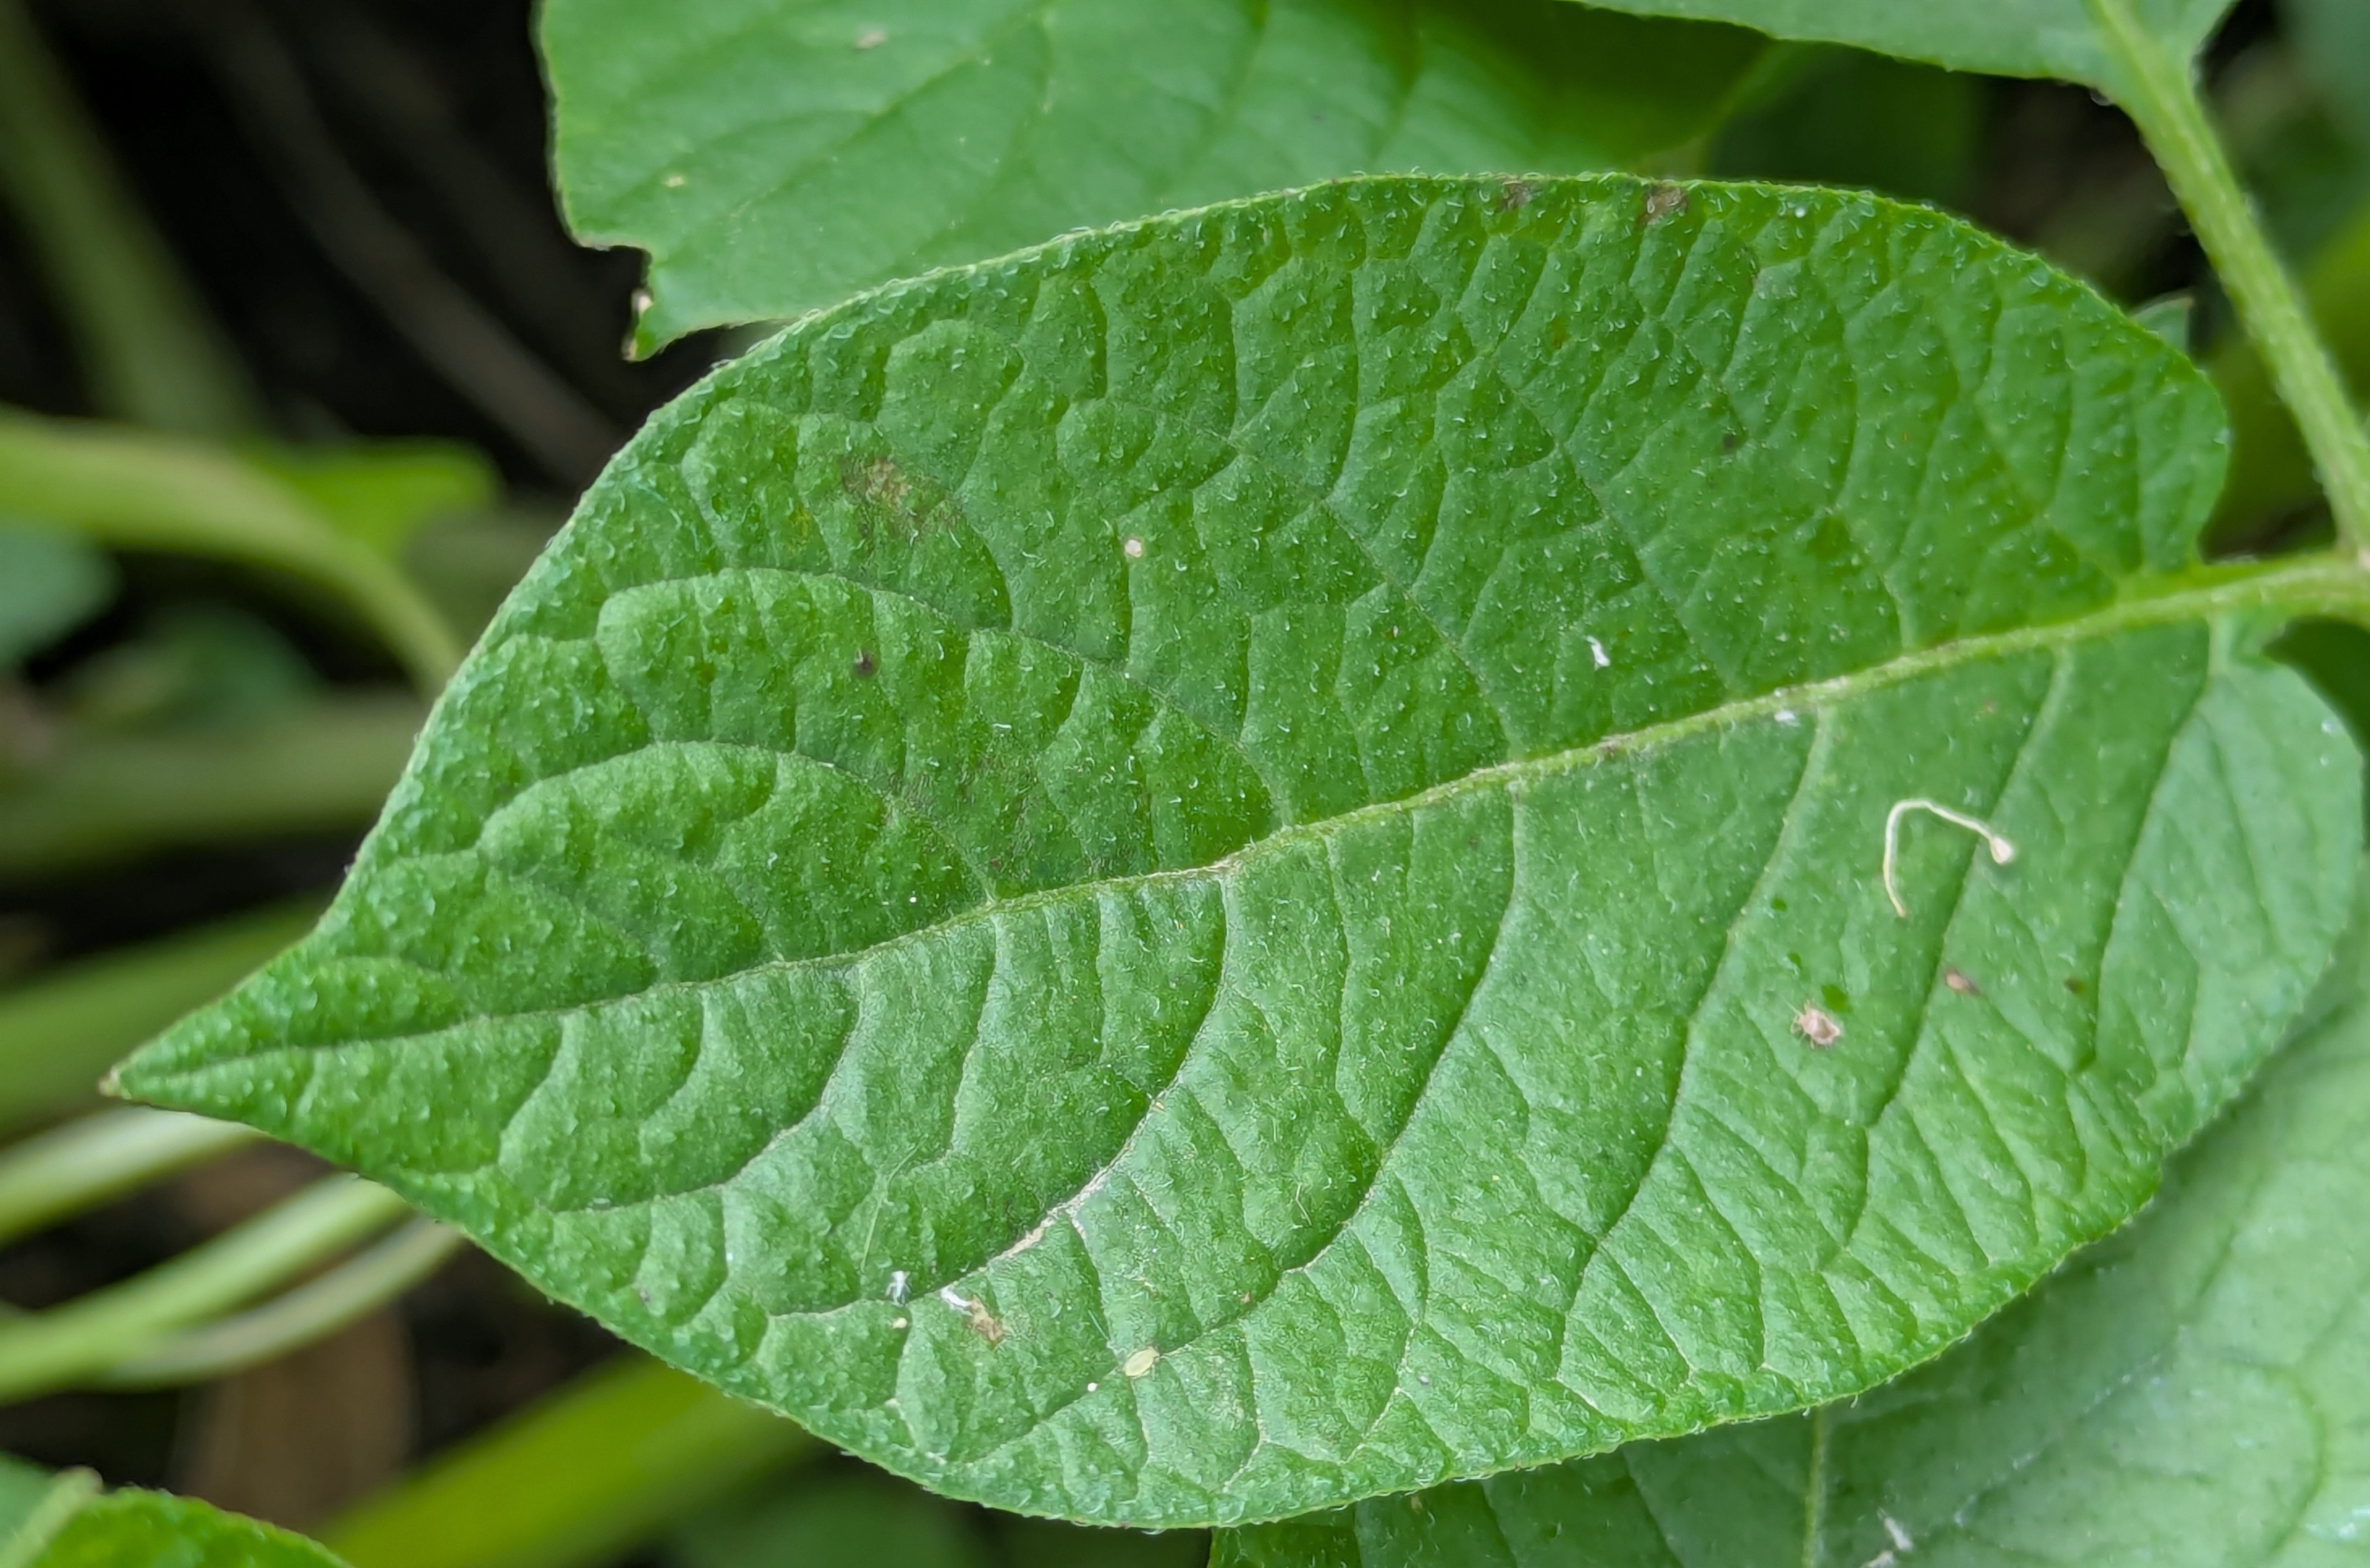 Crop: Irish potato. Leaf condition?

healthy
